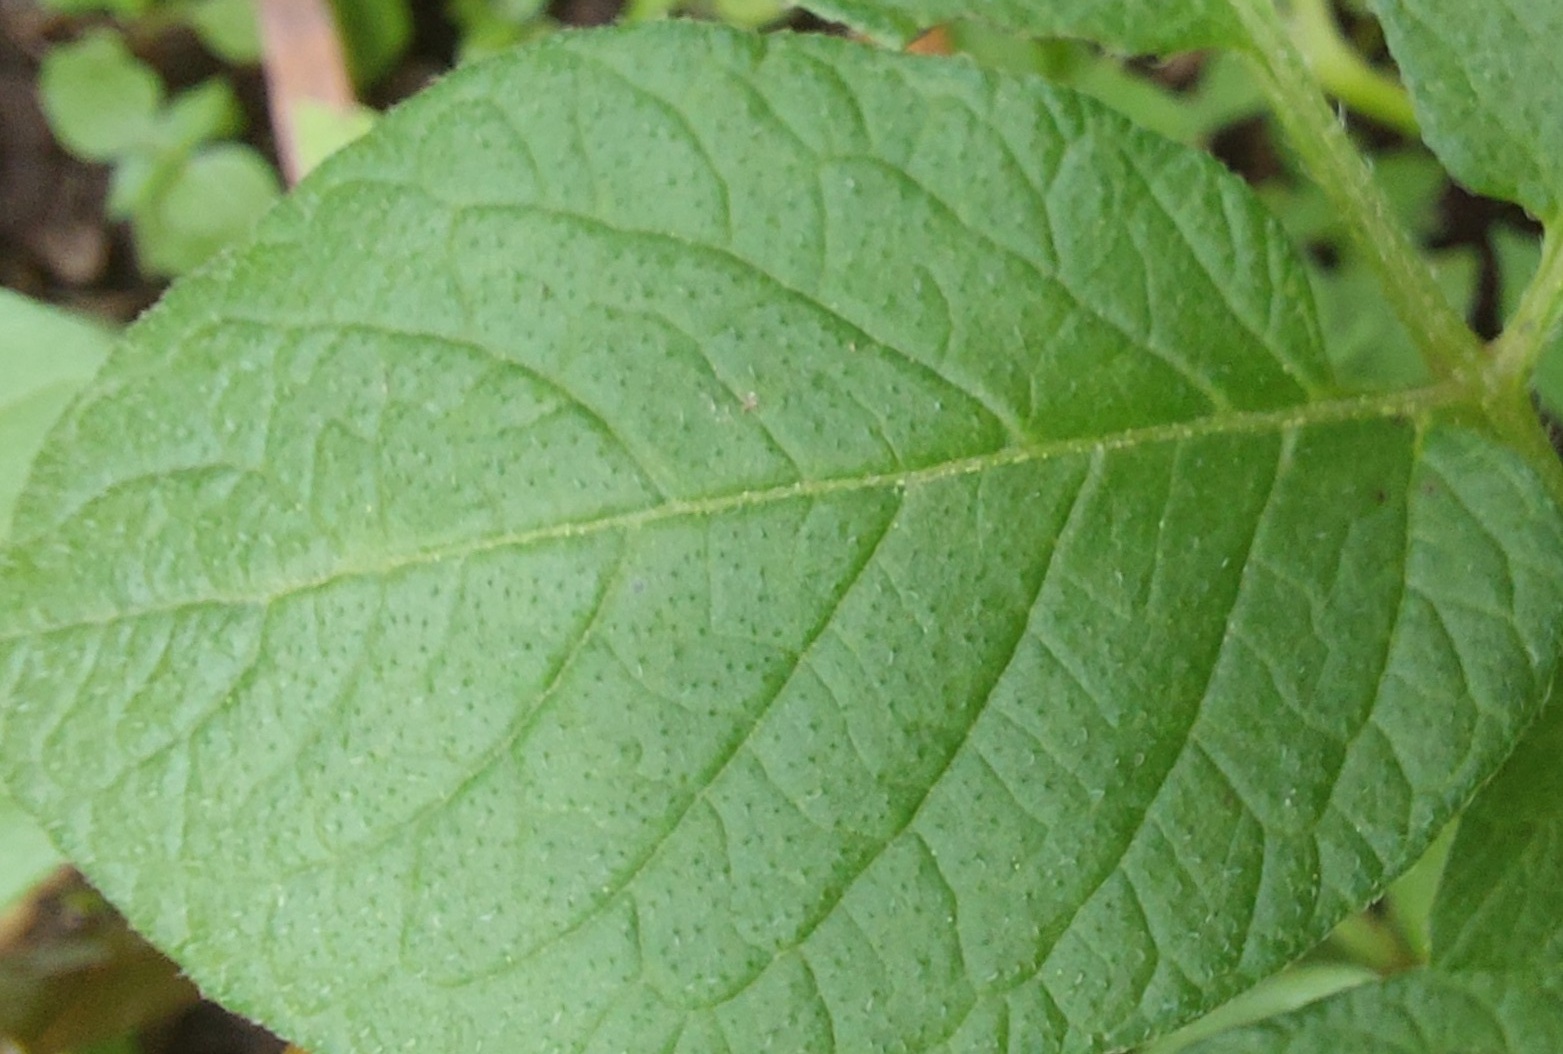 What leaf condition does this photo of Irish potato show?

healthy
